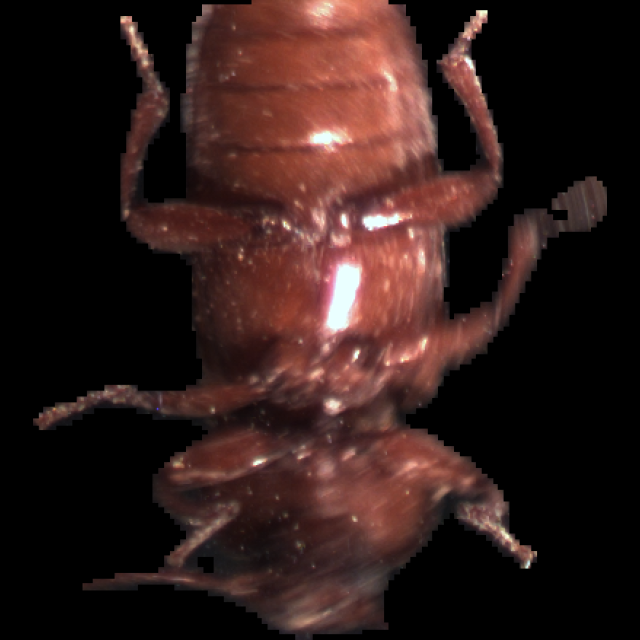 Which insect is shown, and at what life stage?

mealworm beetle
